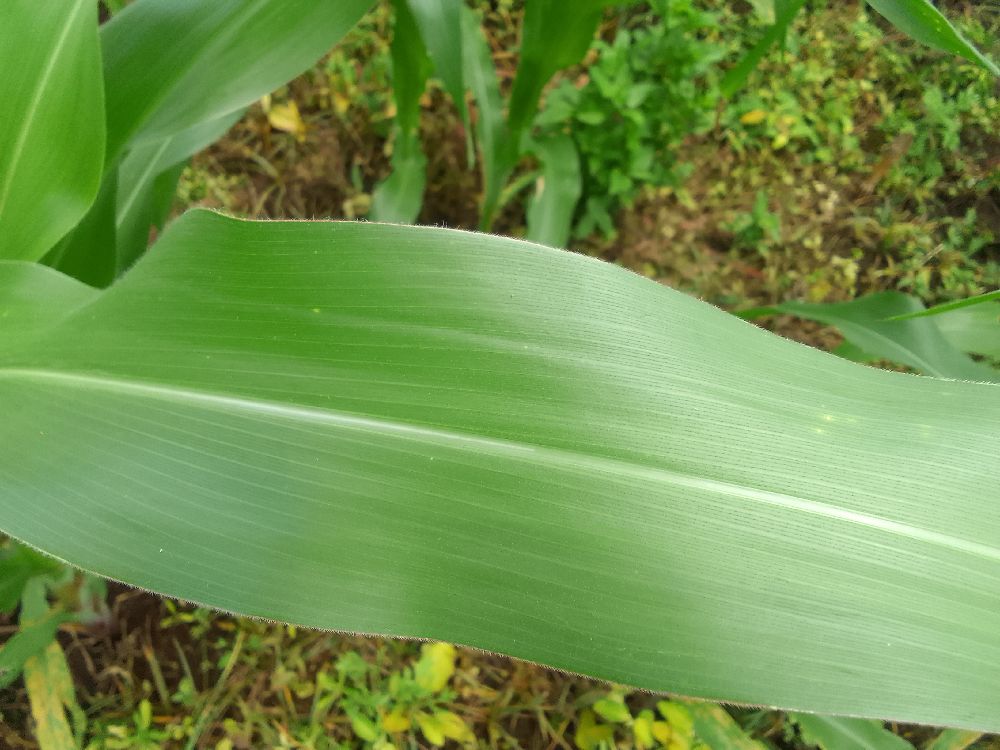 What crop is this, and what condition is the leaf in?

maize, healthy
